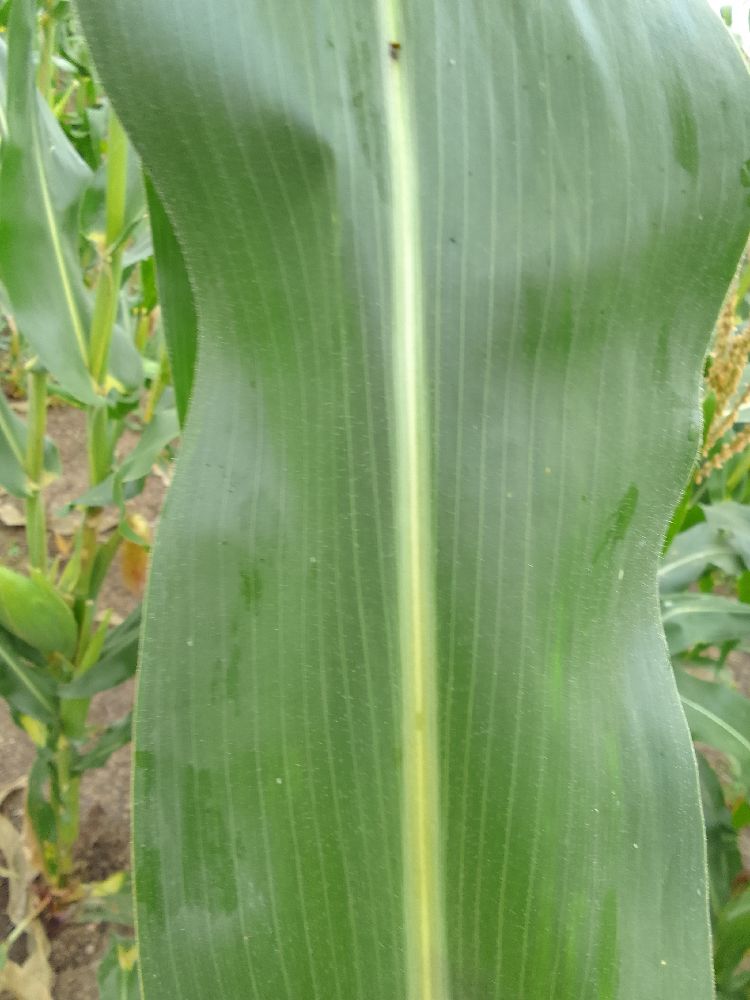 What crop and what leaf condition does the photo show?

maize, healthy
